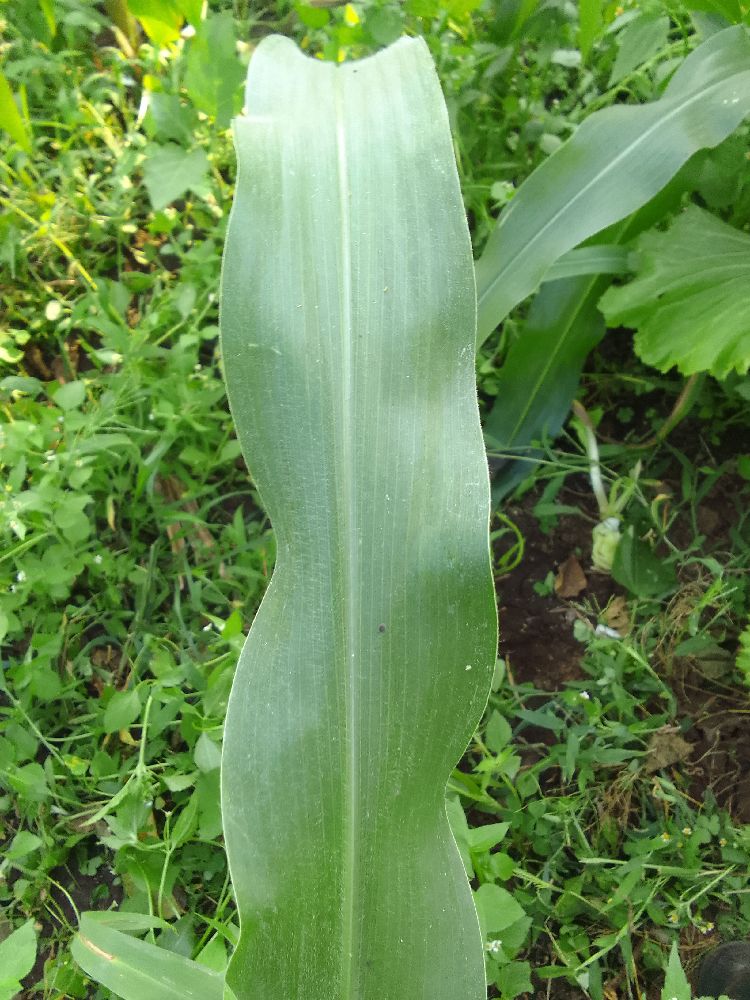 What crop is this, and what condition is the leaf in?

maize, healthy
